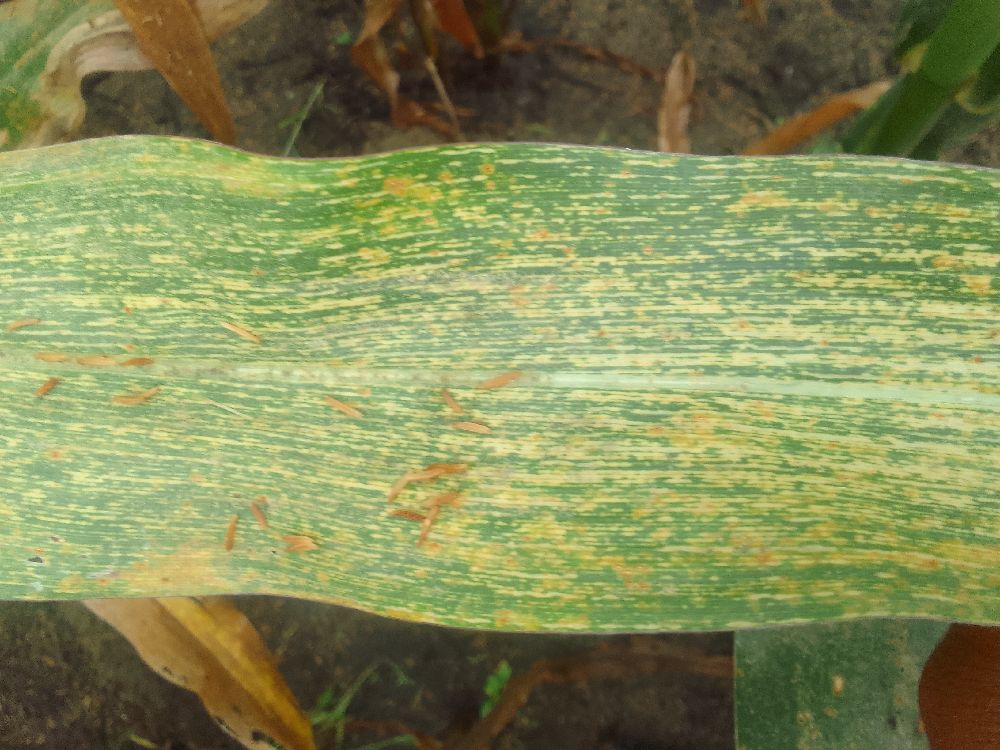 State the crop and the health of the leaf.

maize, maize streak virus
